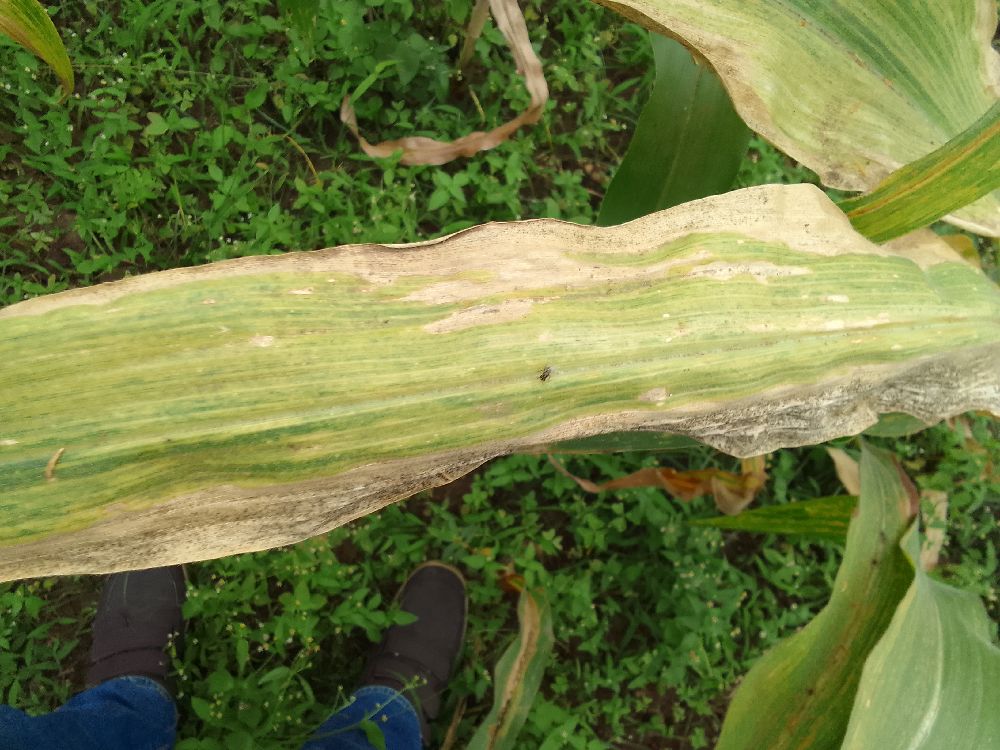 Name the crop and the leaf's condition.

maize, maize lethal necrosis
